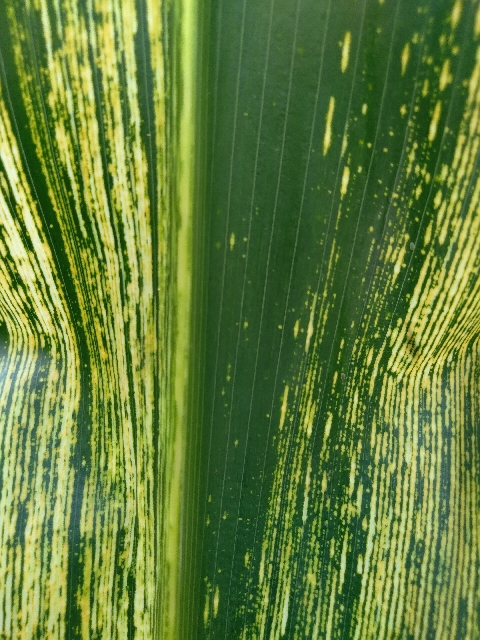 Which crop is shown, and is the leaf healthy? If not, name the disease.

maize, maize streak virus
